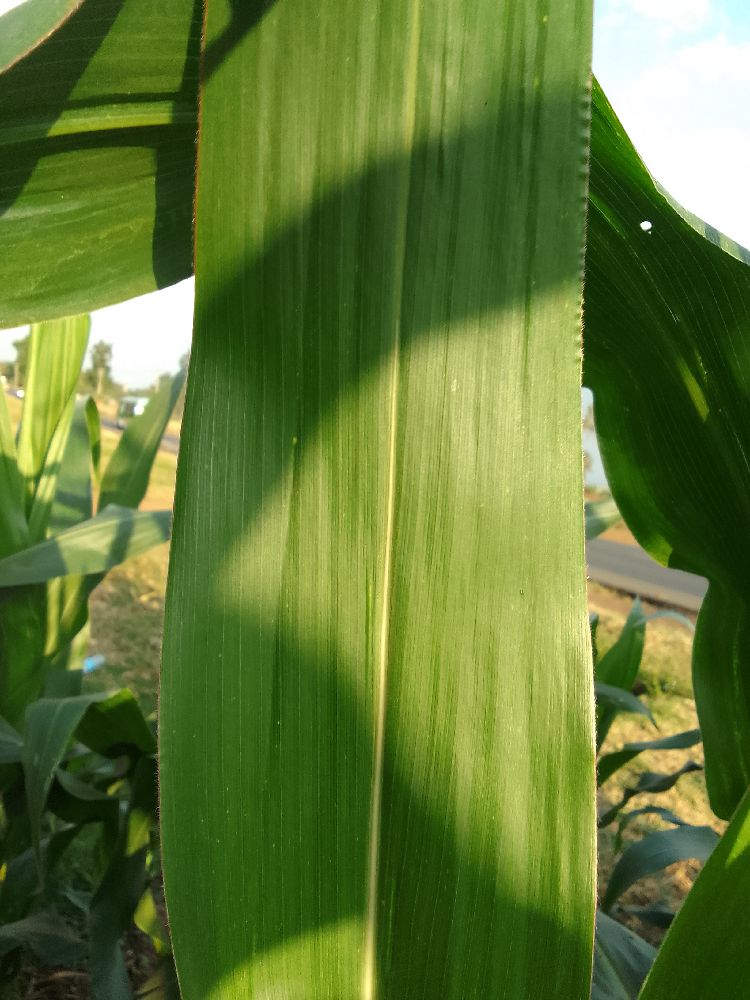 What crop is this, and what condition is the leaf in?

maize, healthy
